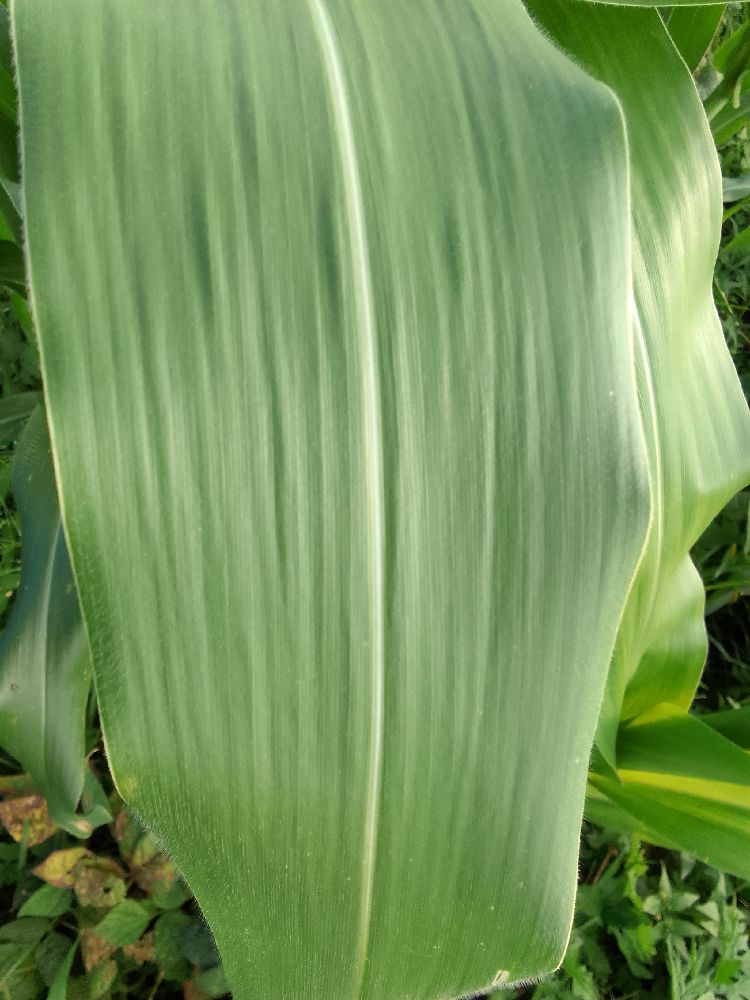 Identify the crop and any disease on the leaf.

maize, healthy
